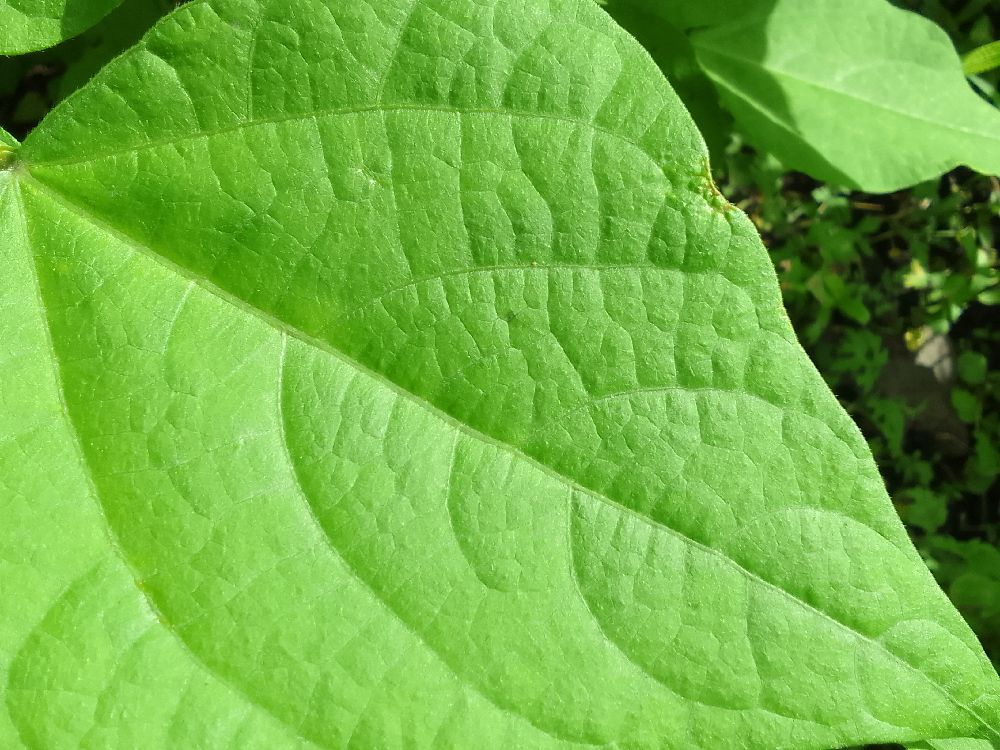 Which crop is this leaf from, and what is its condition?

common bean, healthy
